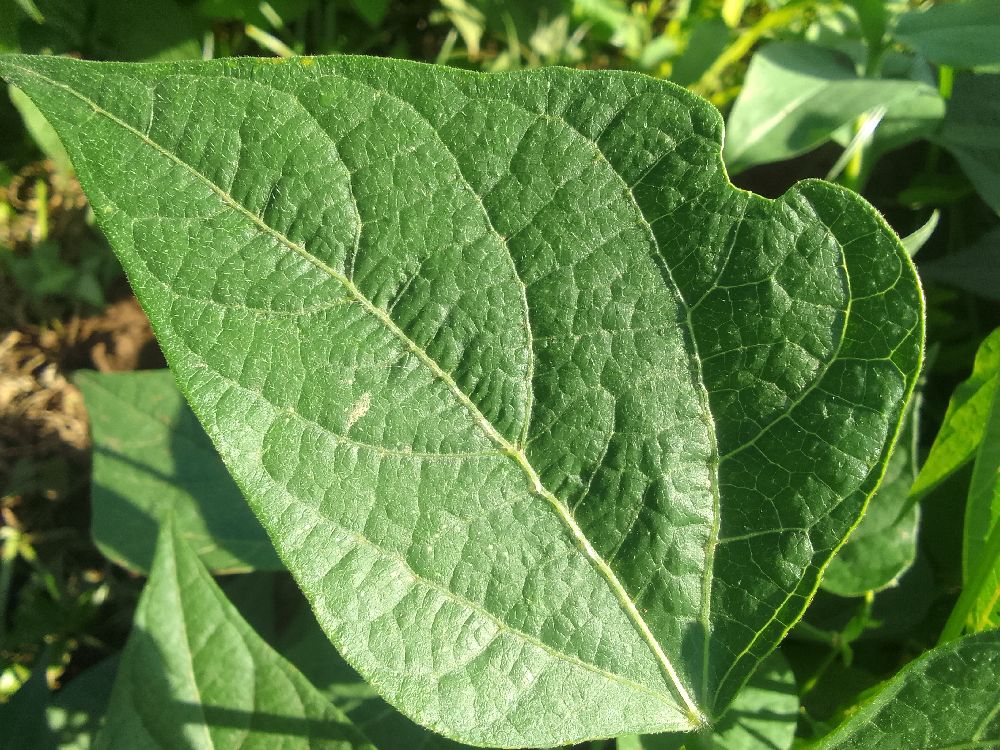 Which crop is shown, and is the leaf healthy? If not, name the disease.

common bean, healthy
